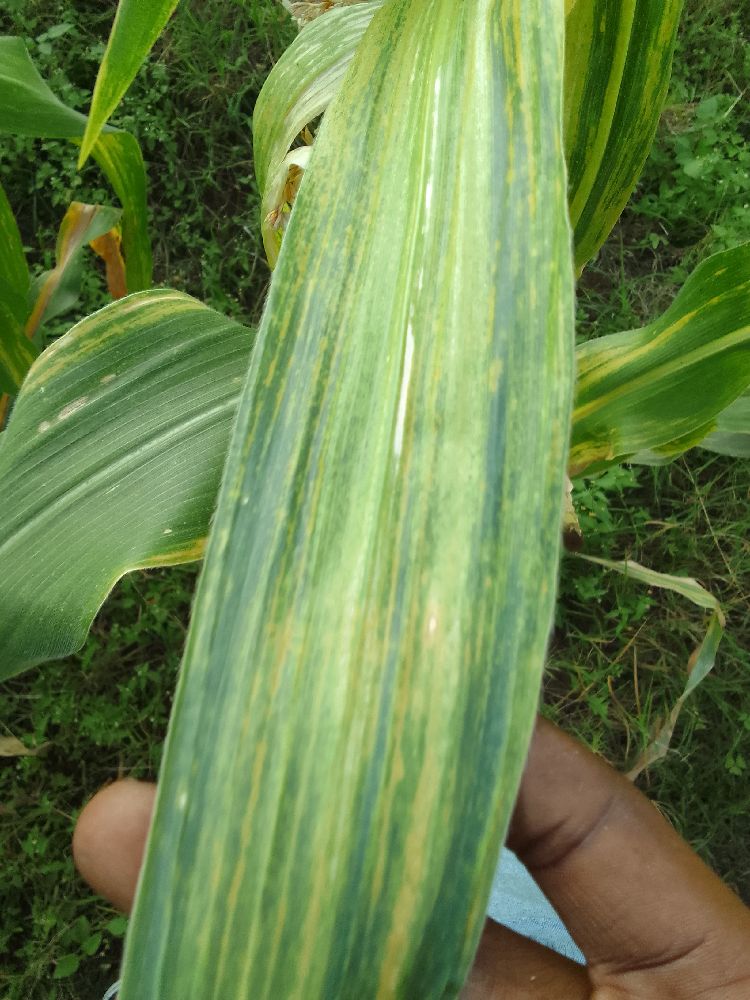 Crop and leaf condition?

maize, maize lethal necrosis
